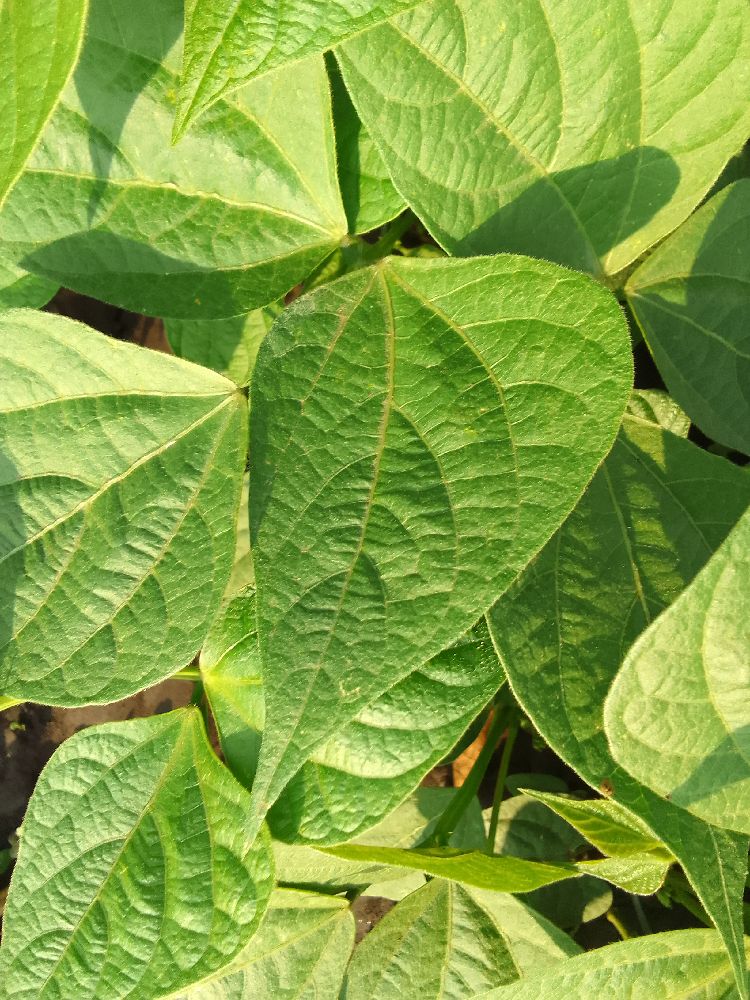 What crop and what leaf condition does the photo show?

common bean, healthy
